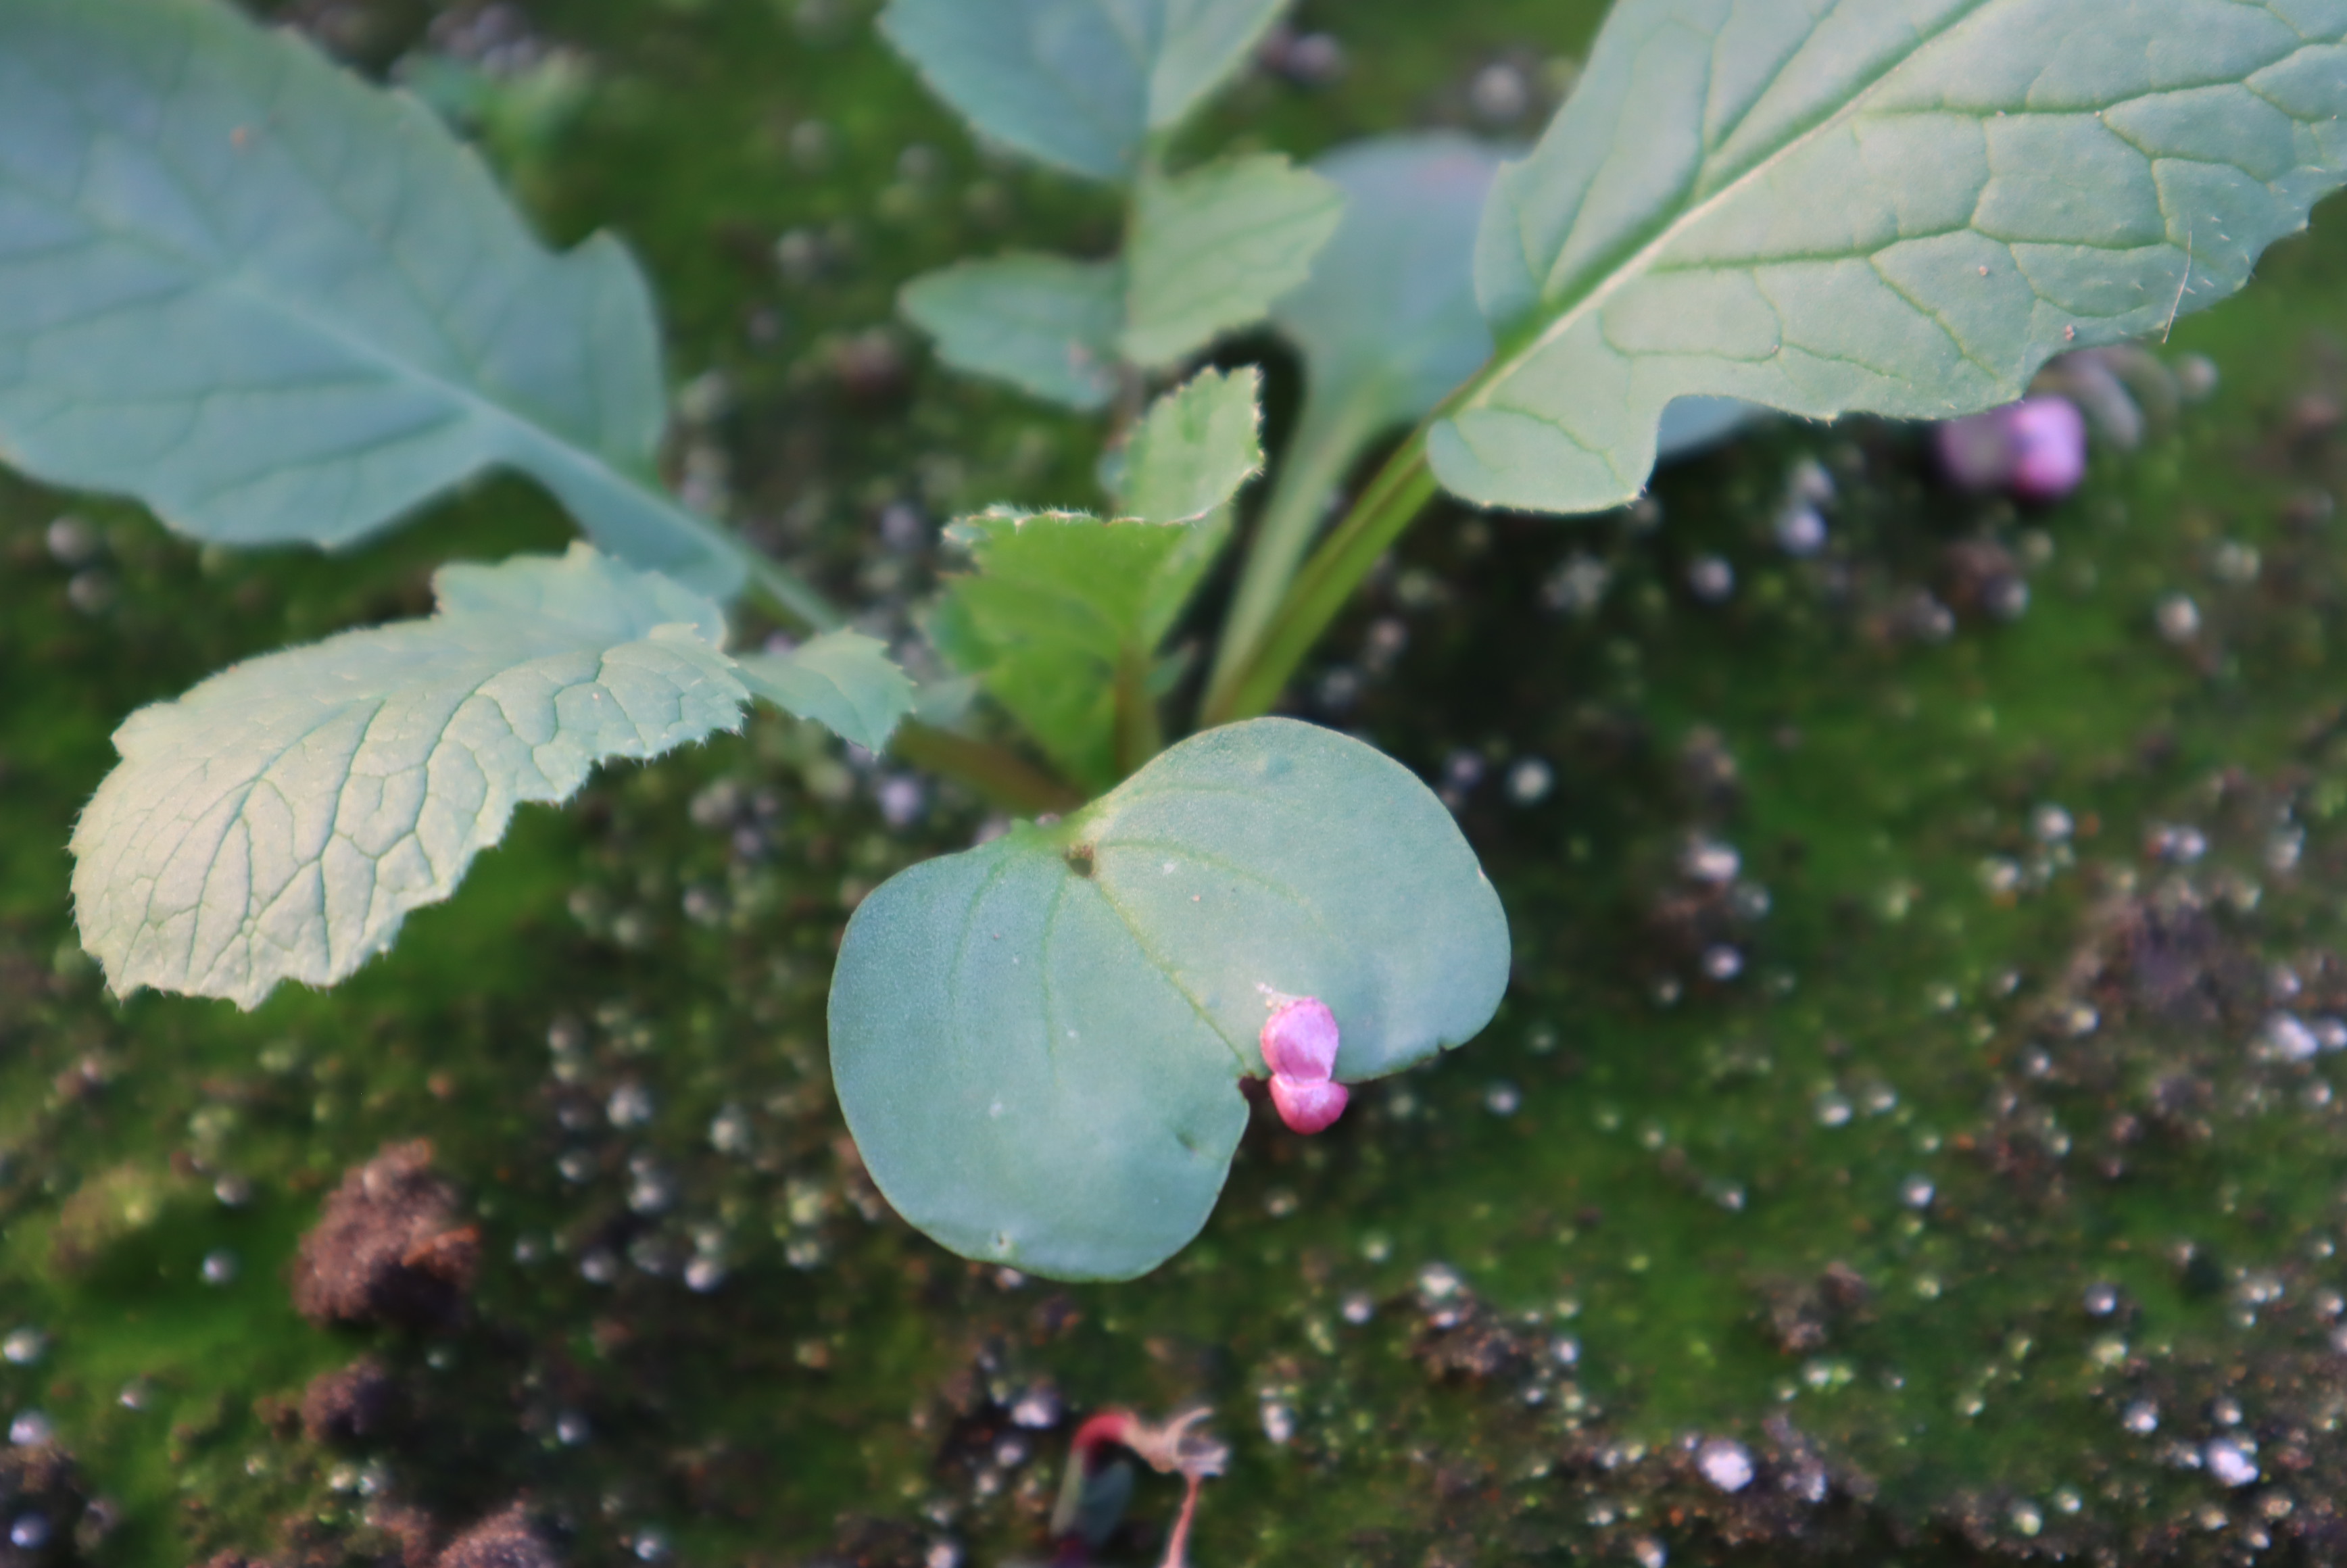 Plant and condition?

radish, healthy
